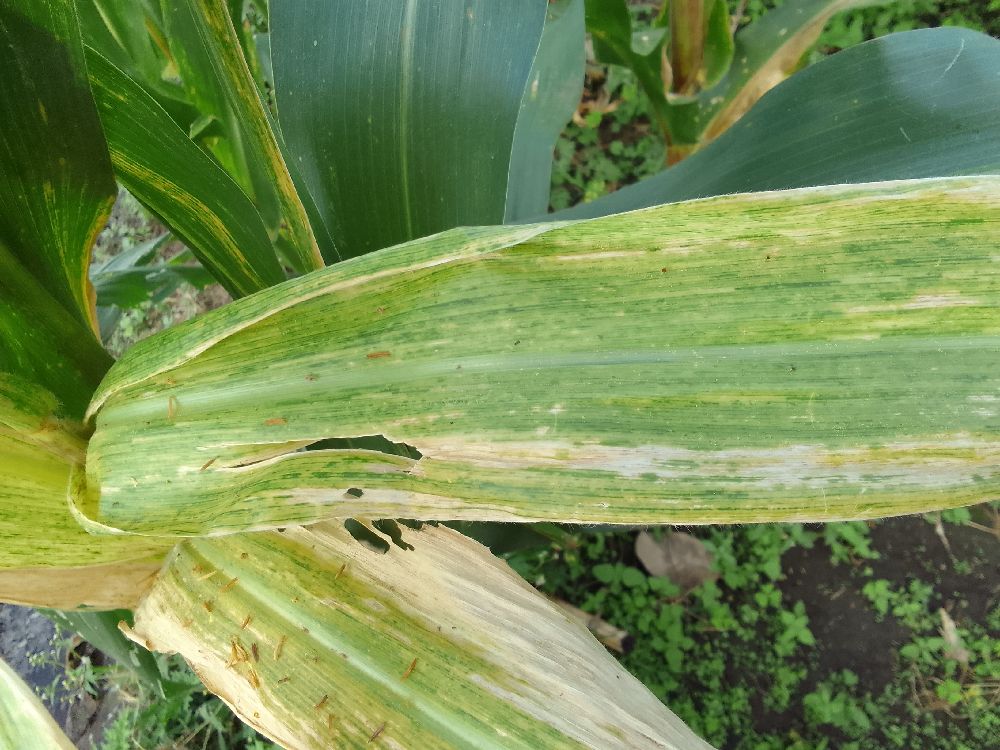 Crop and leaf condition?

maize, maize lethal necrosis
